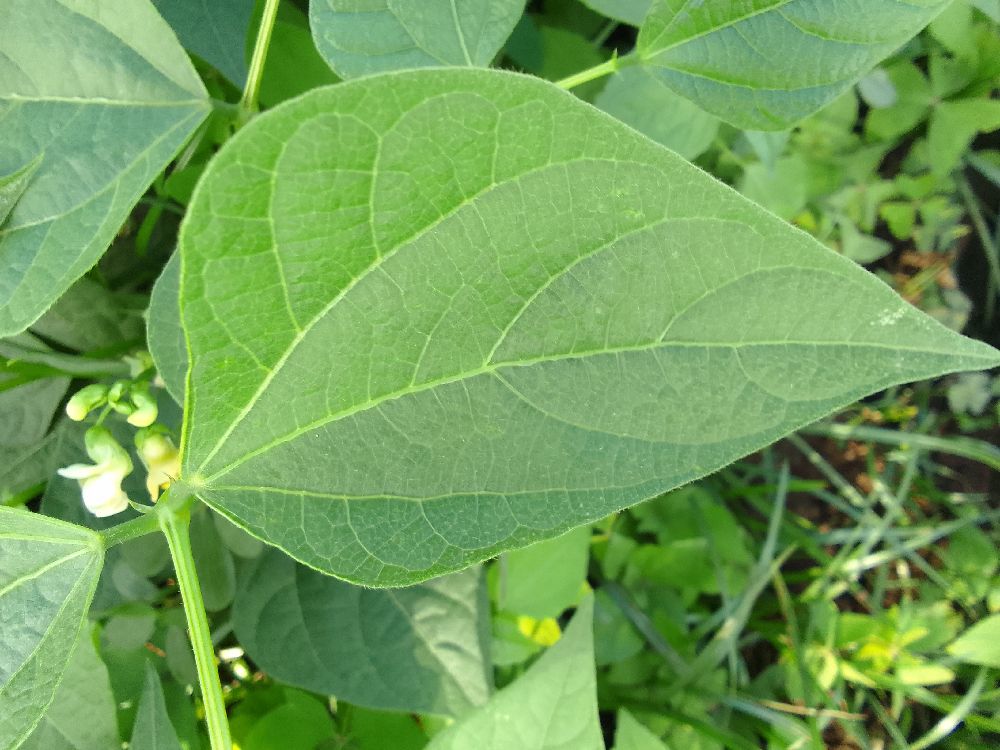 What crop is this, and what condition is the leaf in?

common bean, healthy
